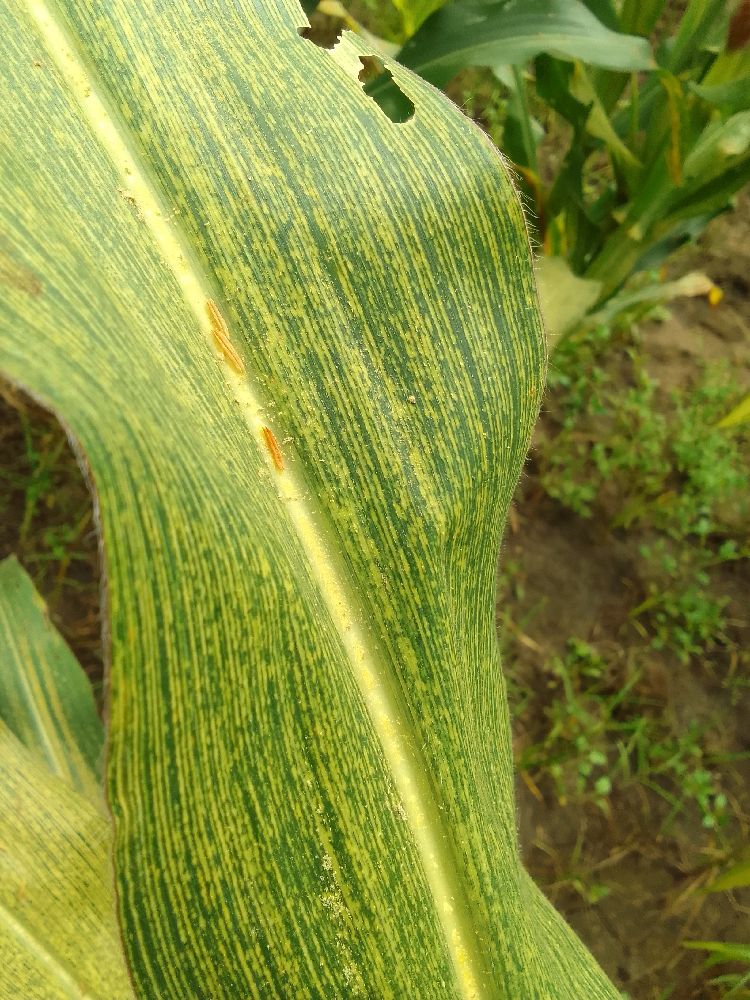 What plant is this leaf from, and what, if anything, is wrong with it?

maize, maize streak virus
